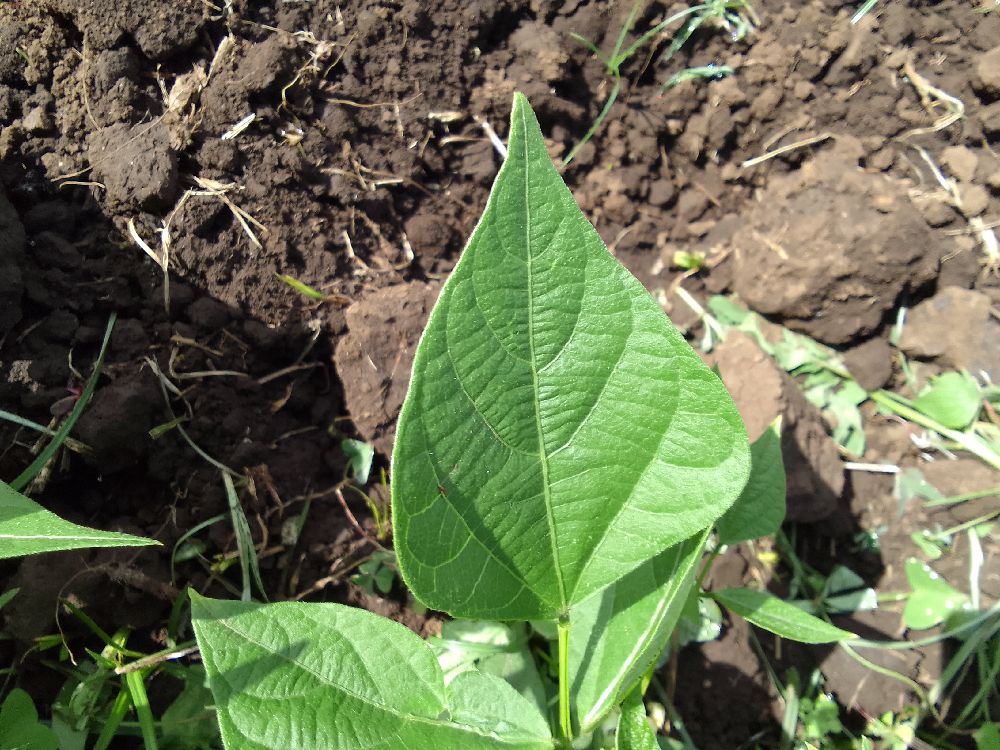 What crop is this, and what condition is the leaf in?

common bean, healthy
